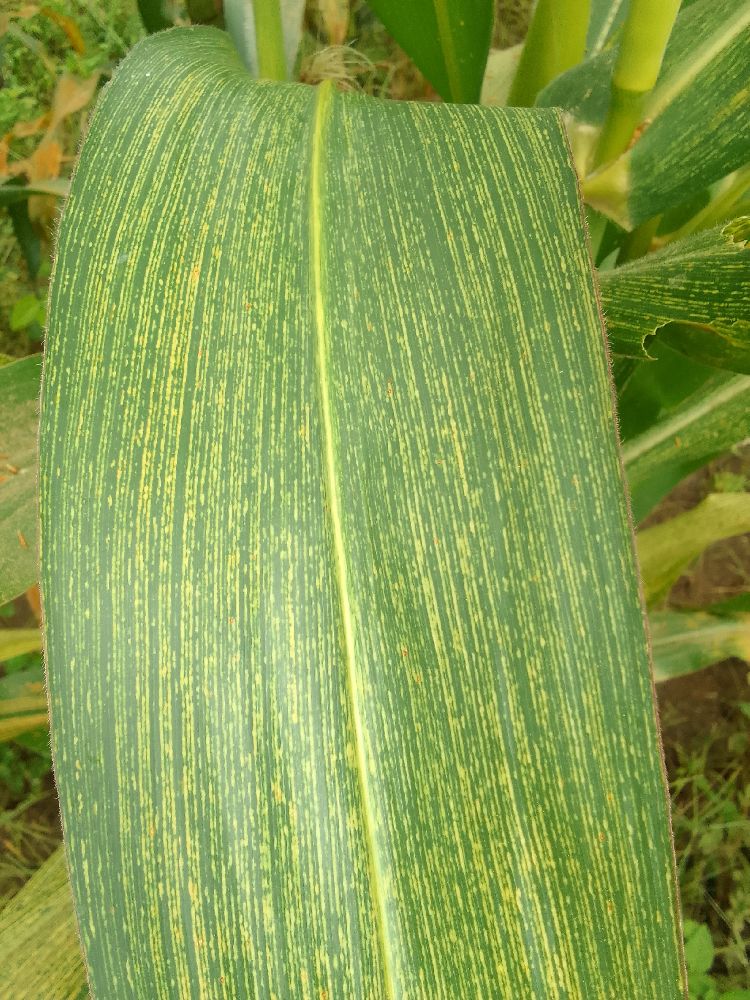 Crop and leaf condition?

maize, maize streak virus
